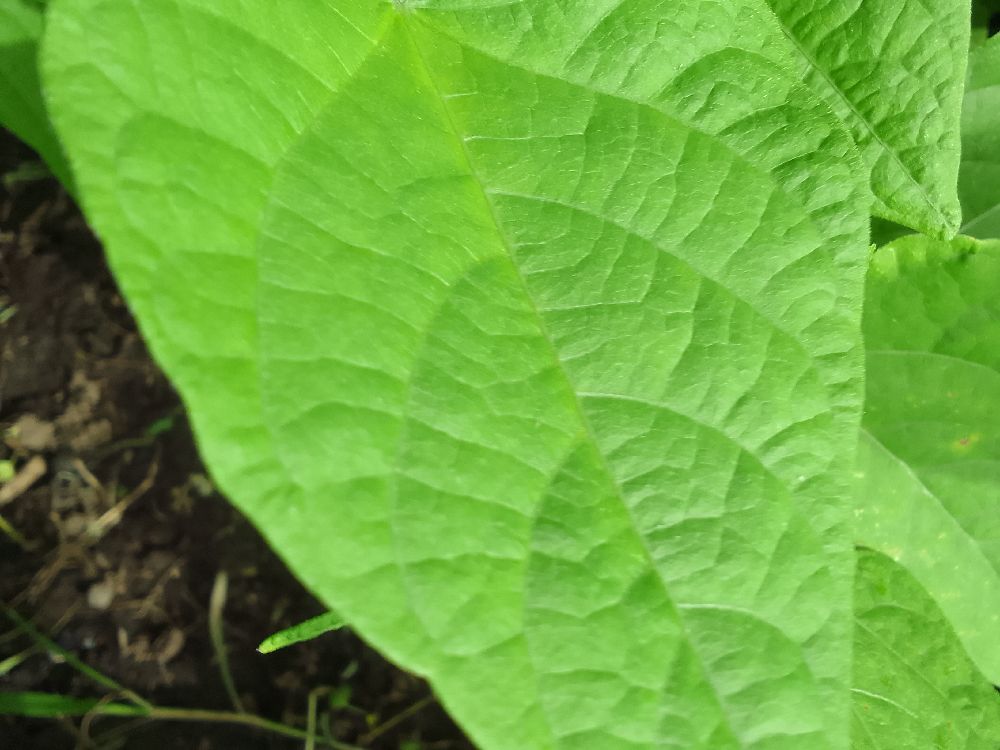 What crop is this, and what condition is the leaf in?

common bean, healthy
